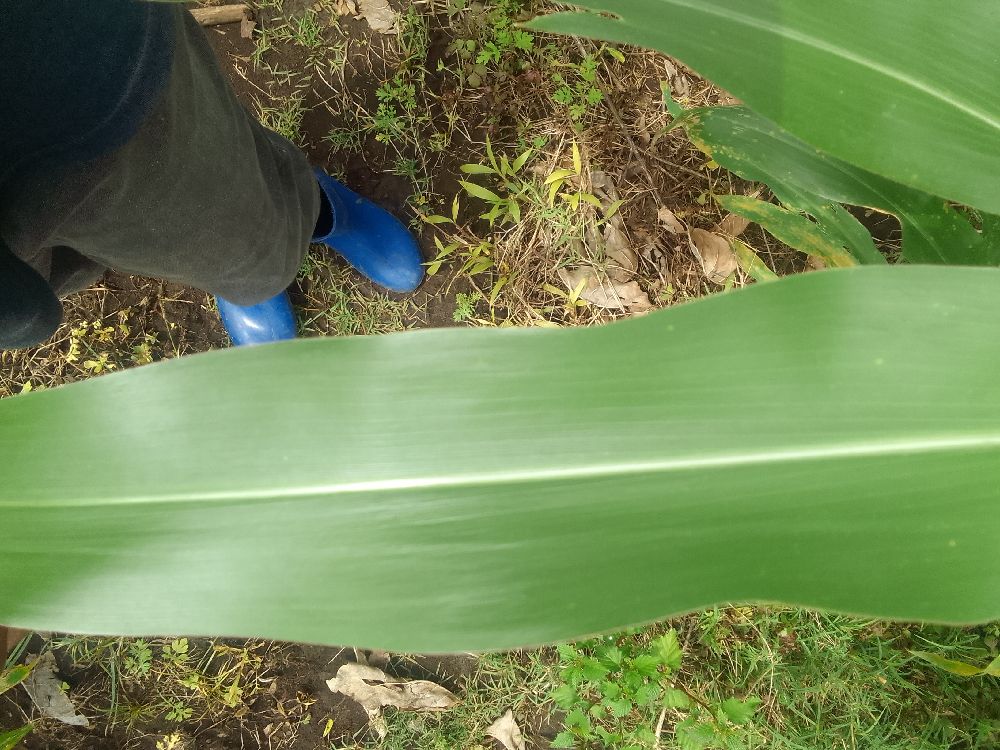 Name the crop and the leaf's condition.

maize, healthy
